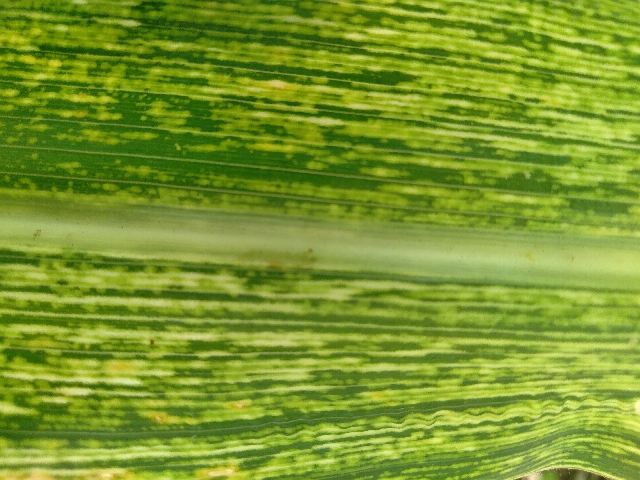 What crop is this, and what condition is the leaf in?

maize, maize streak virus
